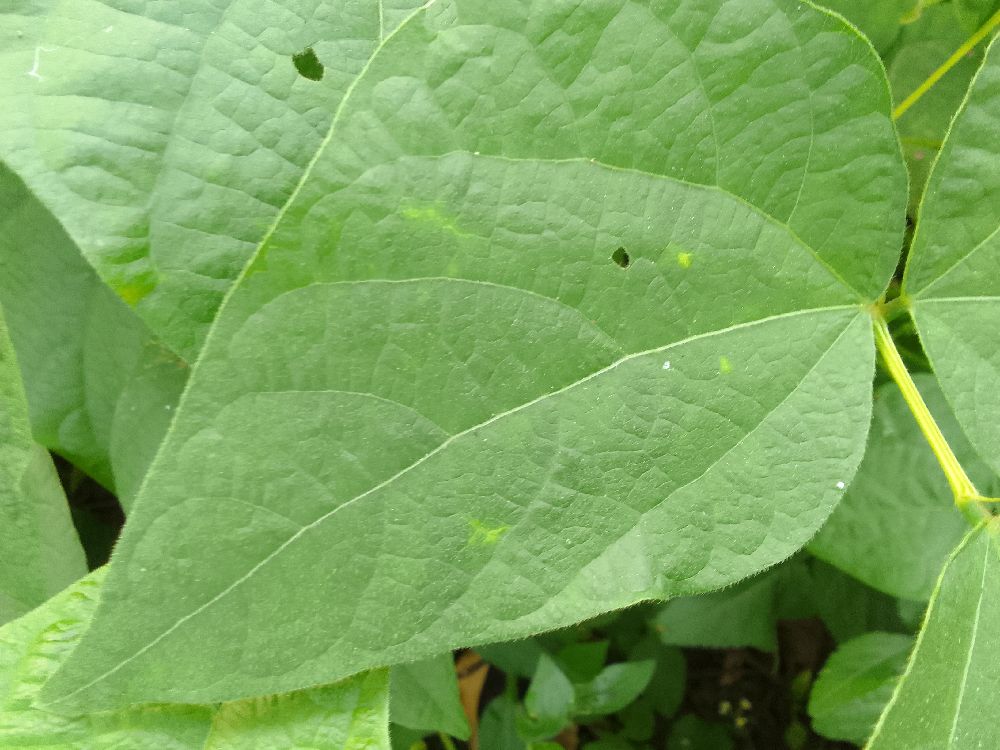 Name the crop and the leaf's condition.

common bean, healthy
